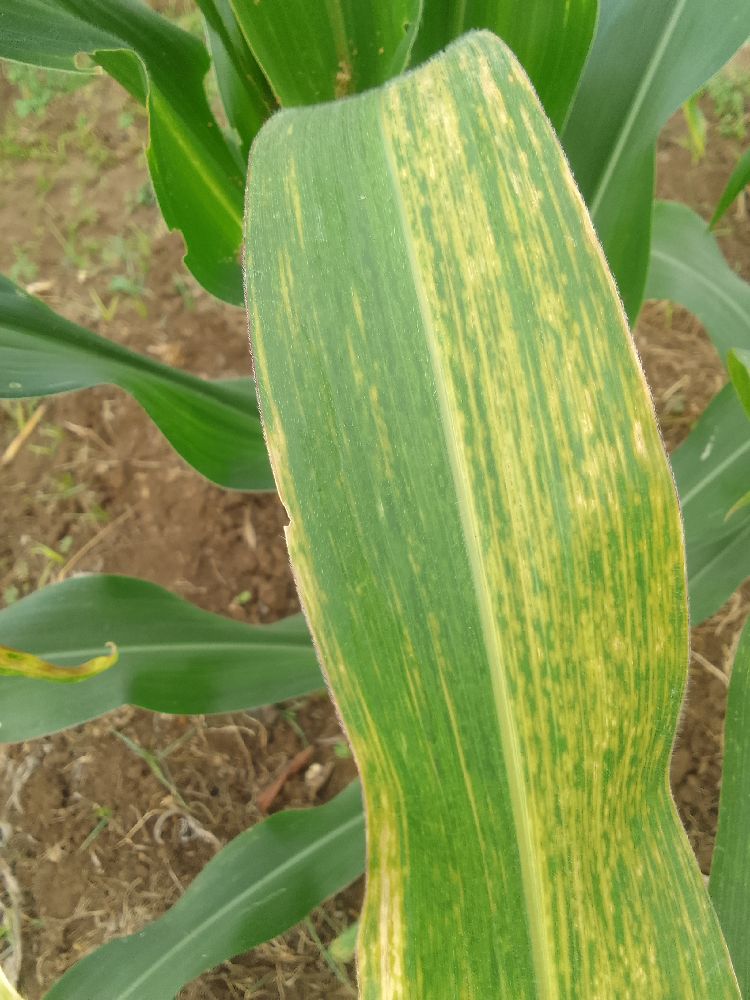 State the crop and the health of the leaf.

maize, maize lethal necrosis
